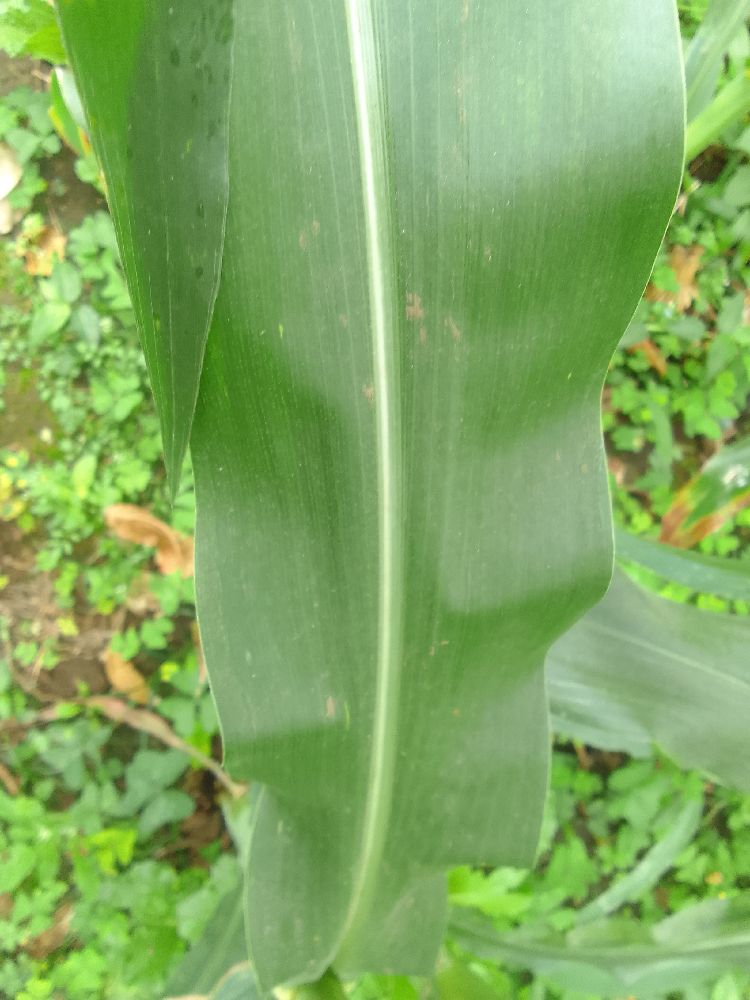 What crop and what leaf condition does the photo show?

maize, healthy
